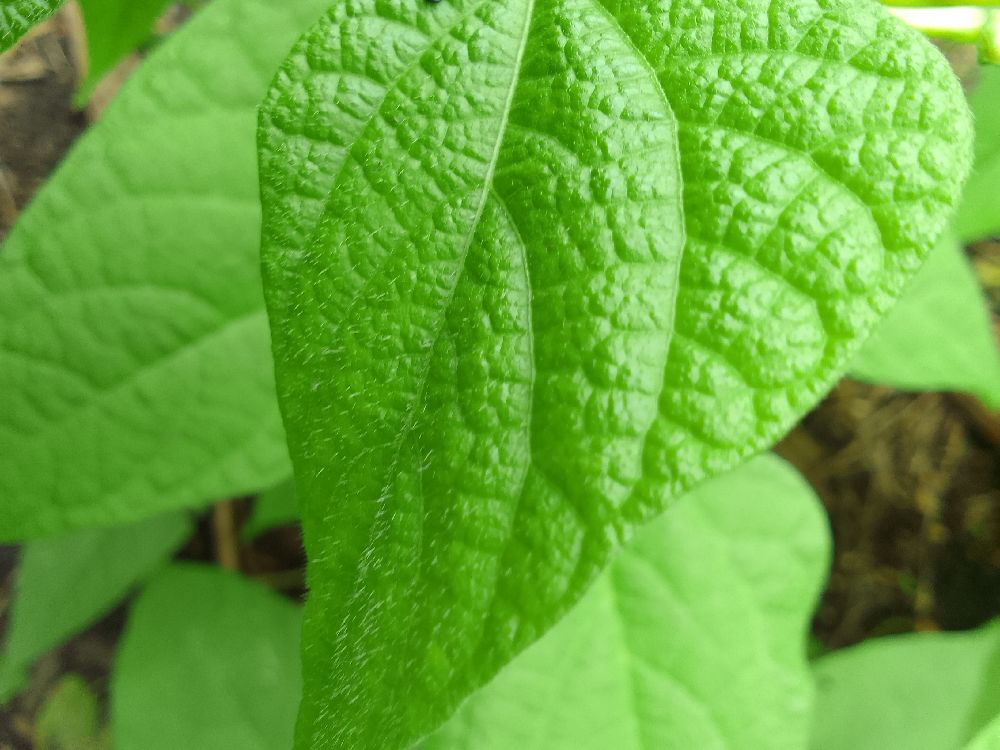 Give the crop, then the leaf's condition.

common bean, healthy
